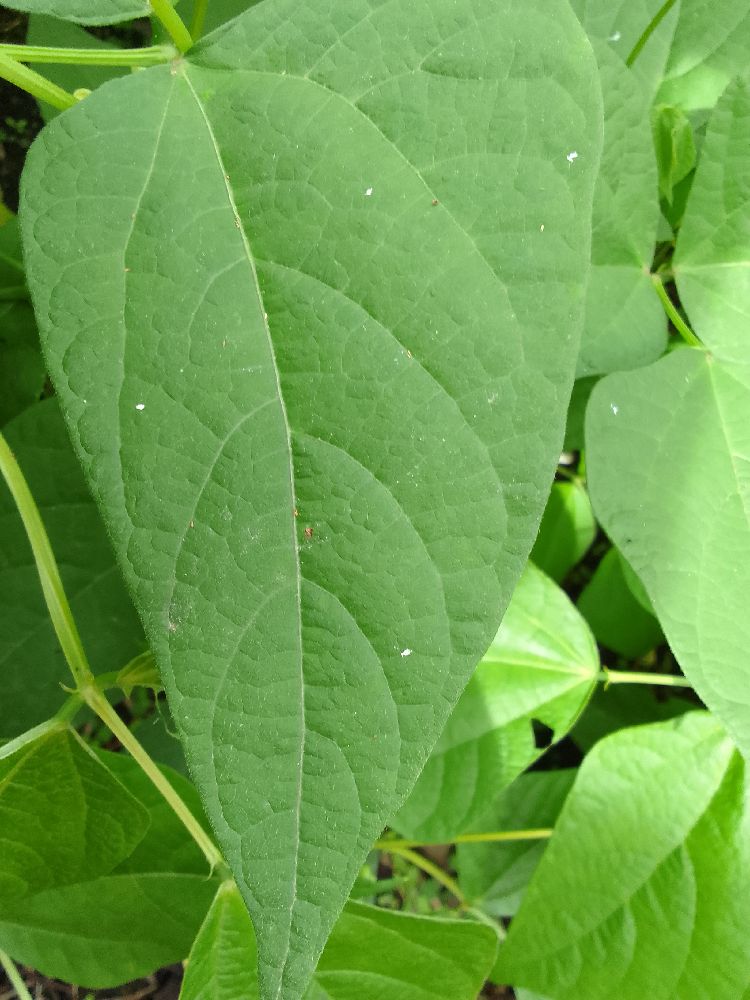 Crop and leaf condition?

common bean, healthy
